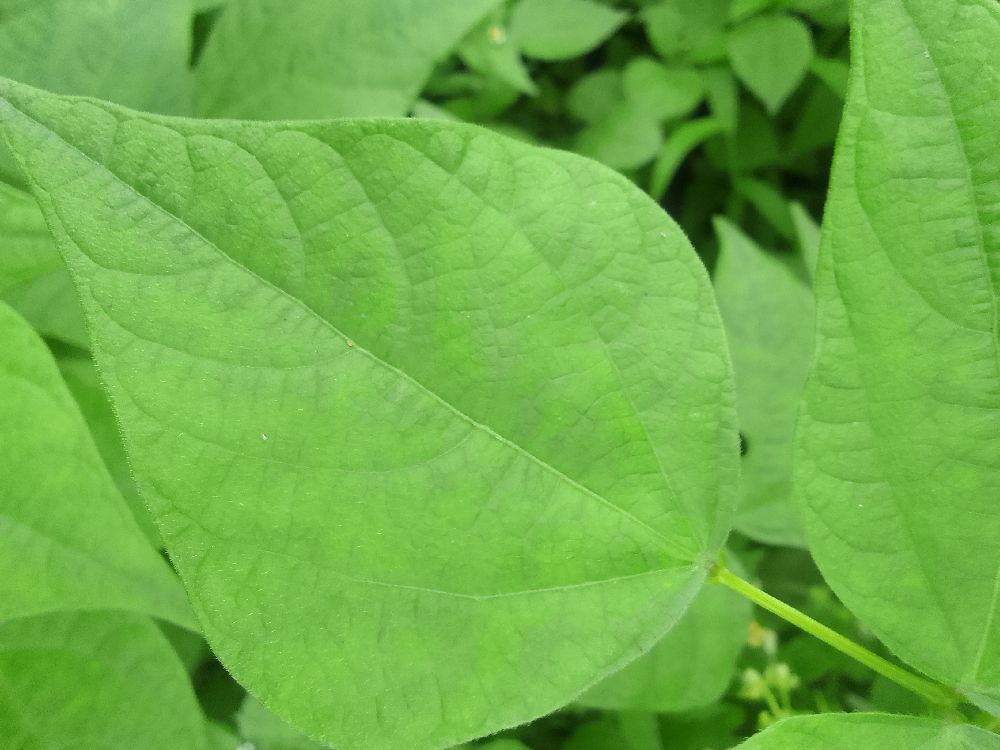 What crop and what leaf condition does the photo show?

common bean, healthy
